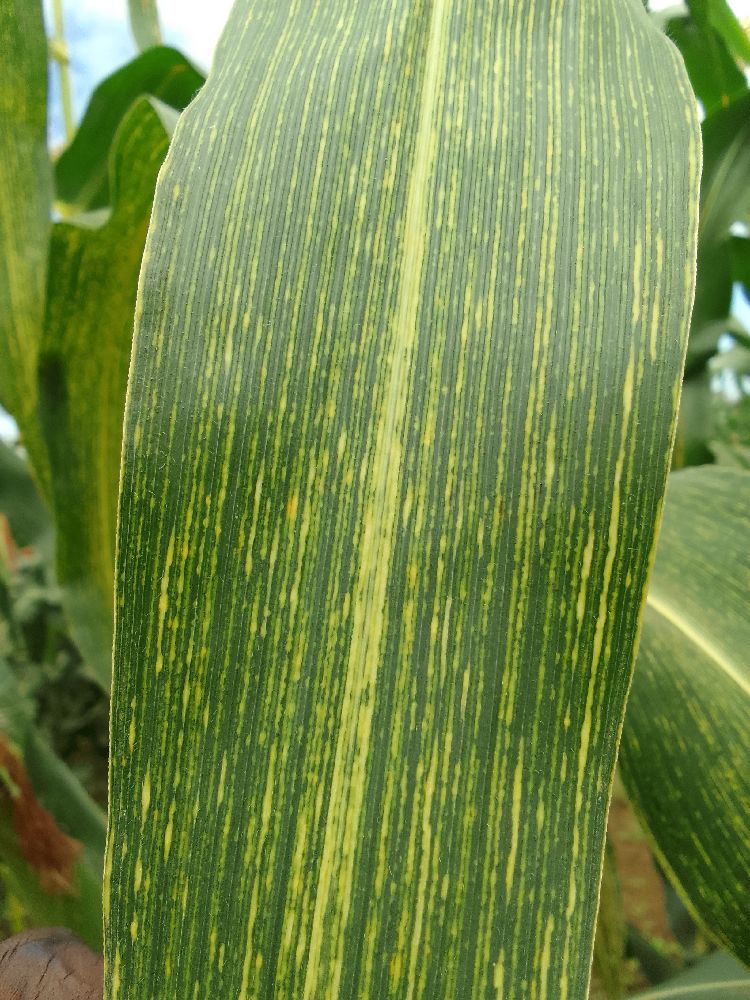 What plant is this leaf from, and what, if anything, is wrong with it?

maize, maize streak virus
